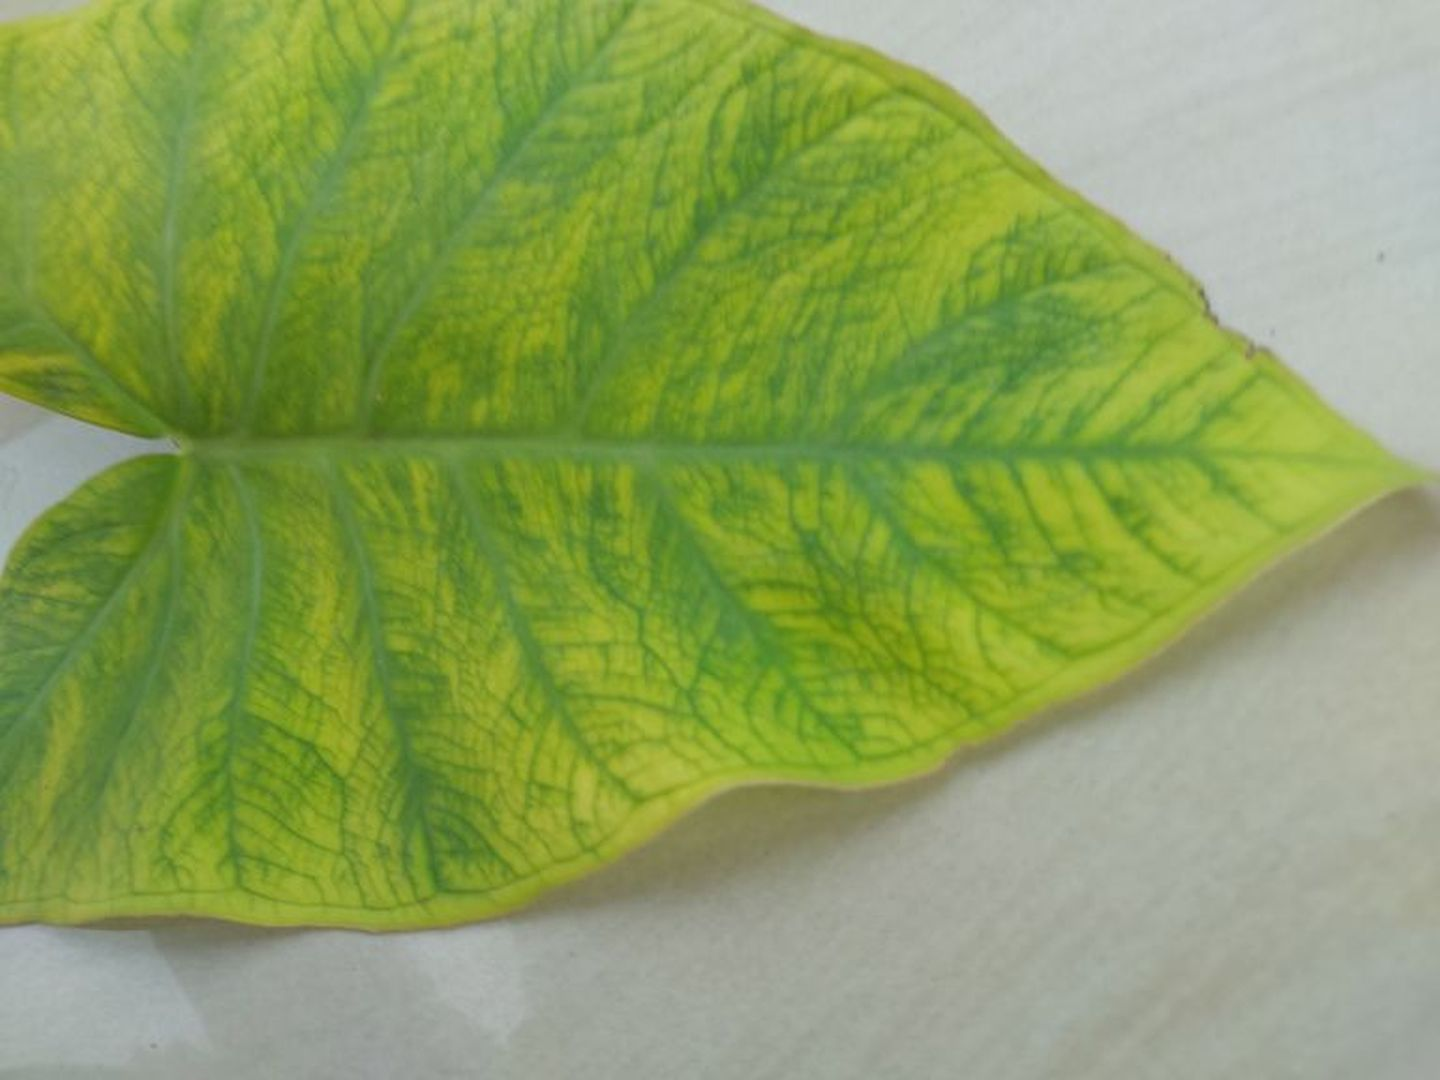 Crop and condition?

taro, mosaic
